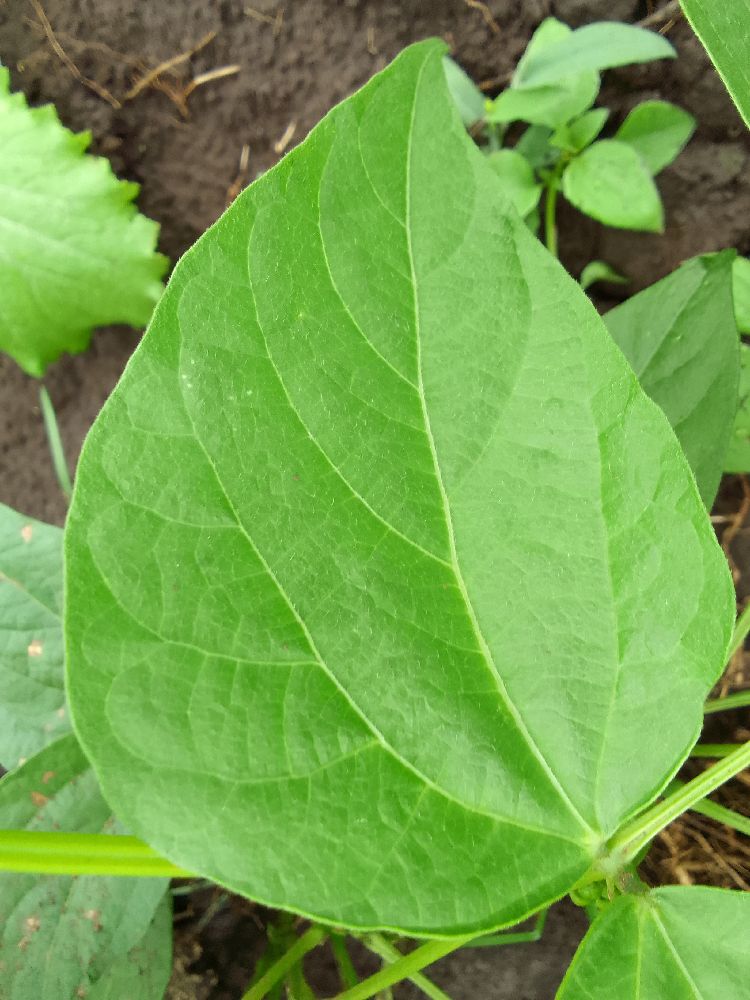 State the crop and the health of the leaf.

common bean, healthy
